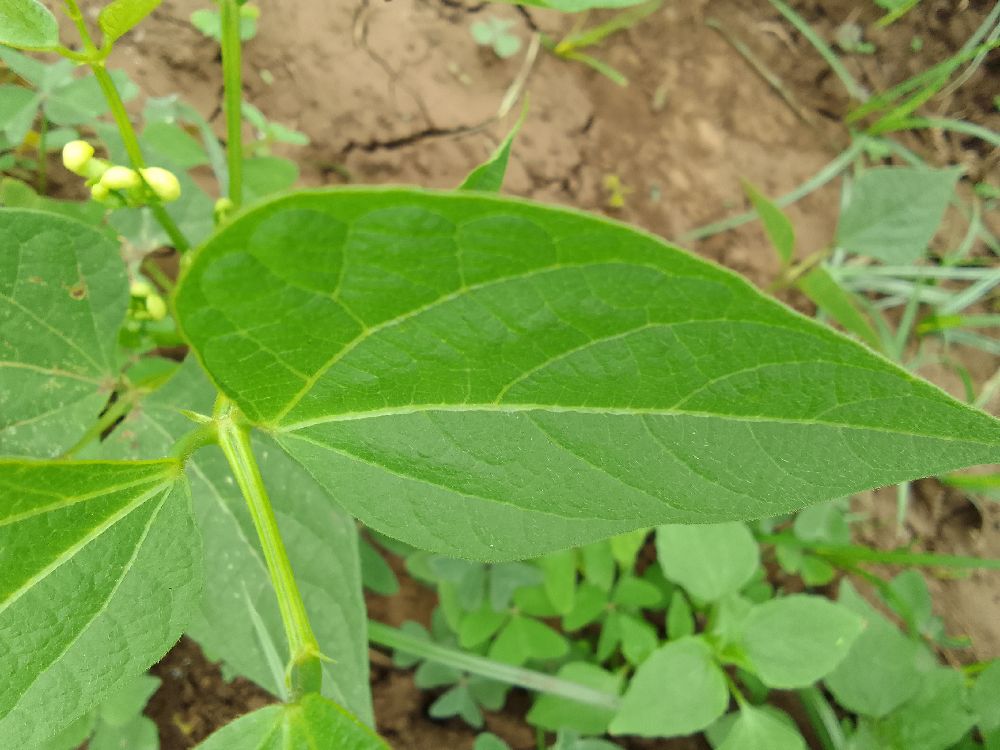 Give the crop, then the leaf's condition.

common bean, healthy
